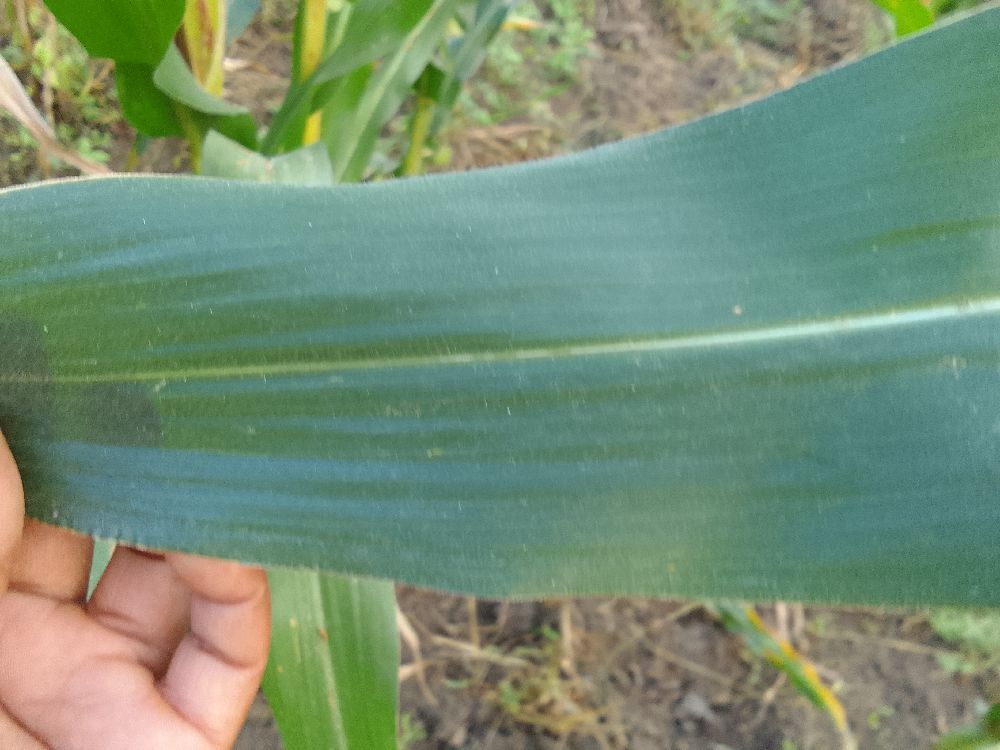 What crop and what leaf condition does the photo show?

maize, healthy
